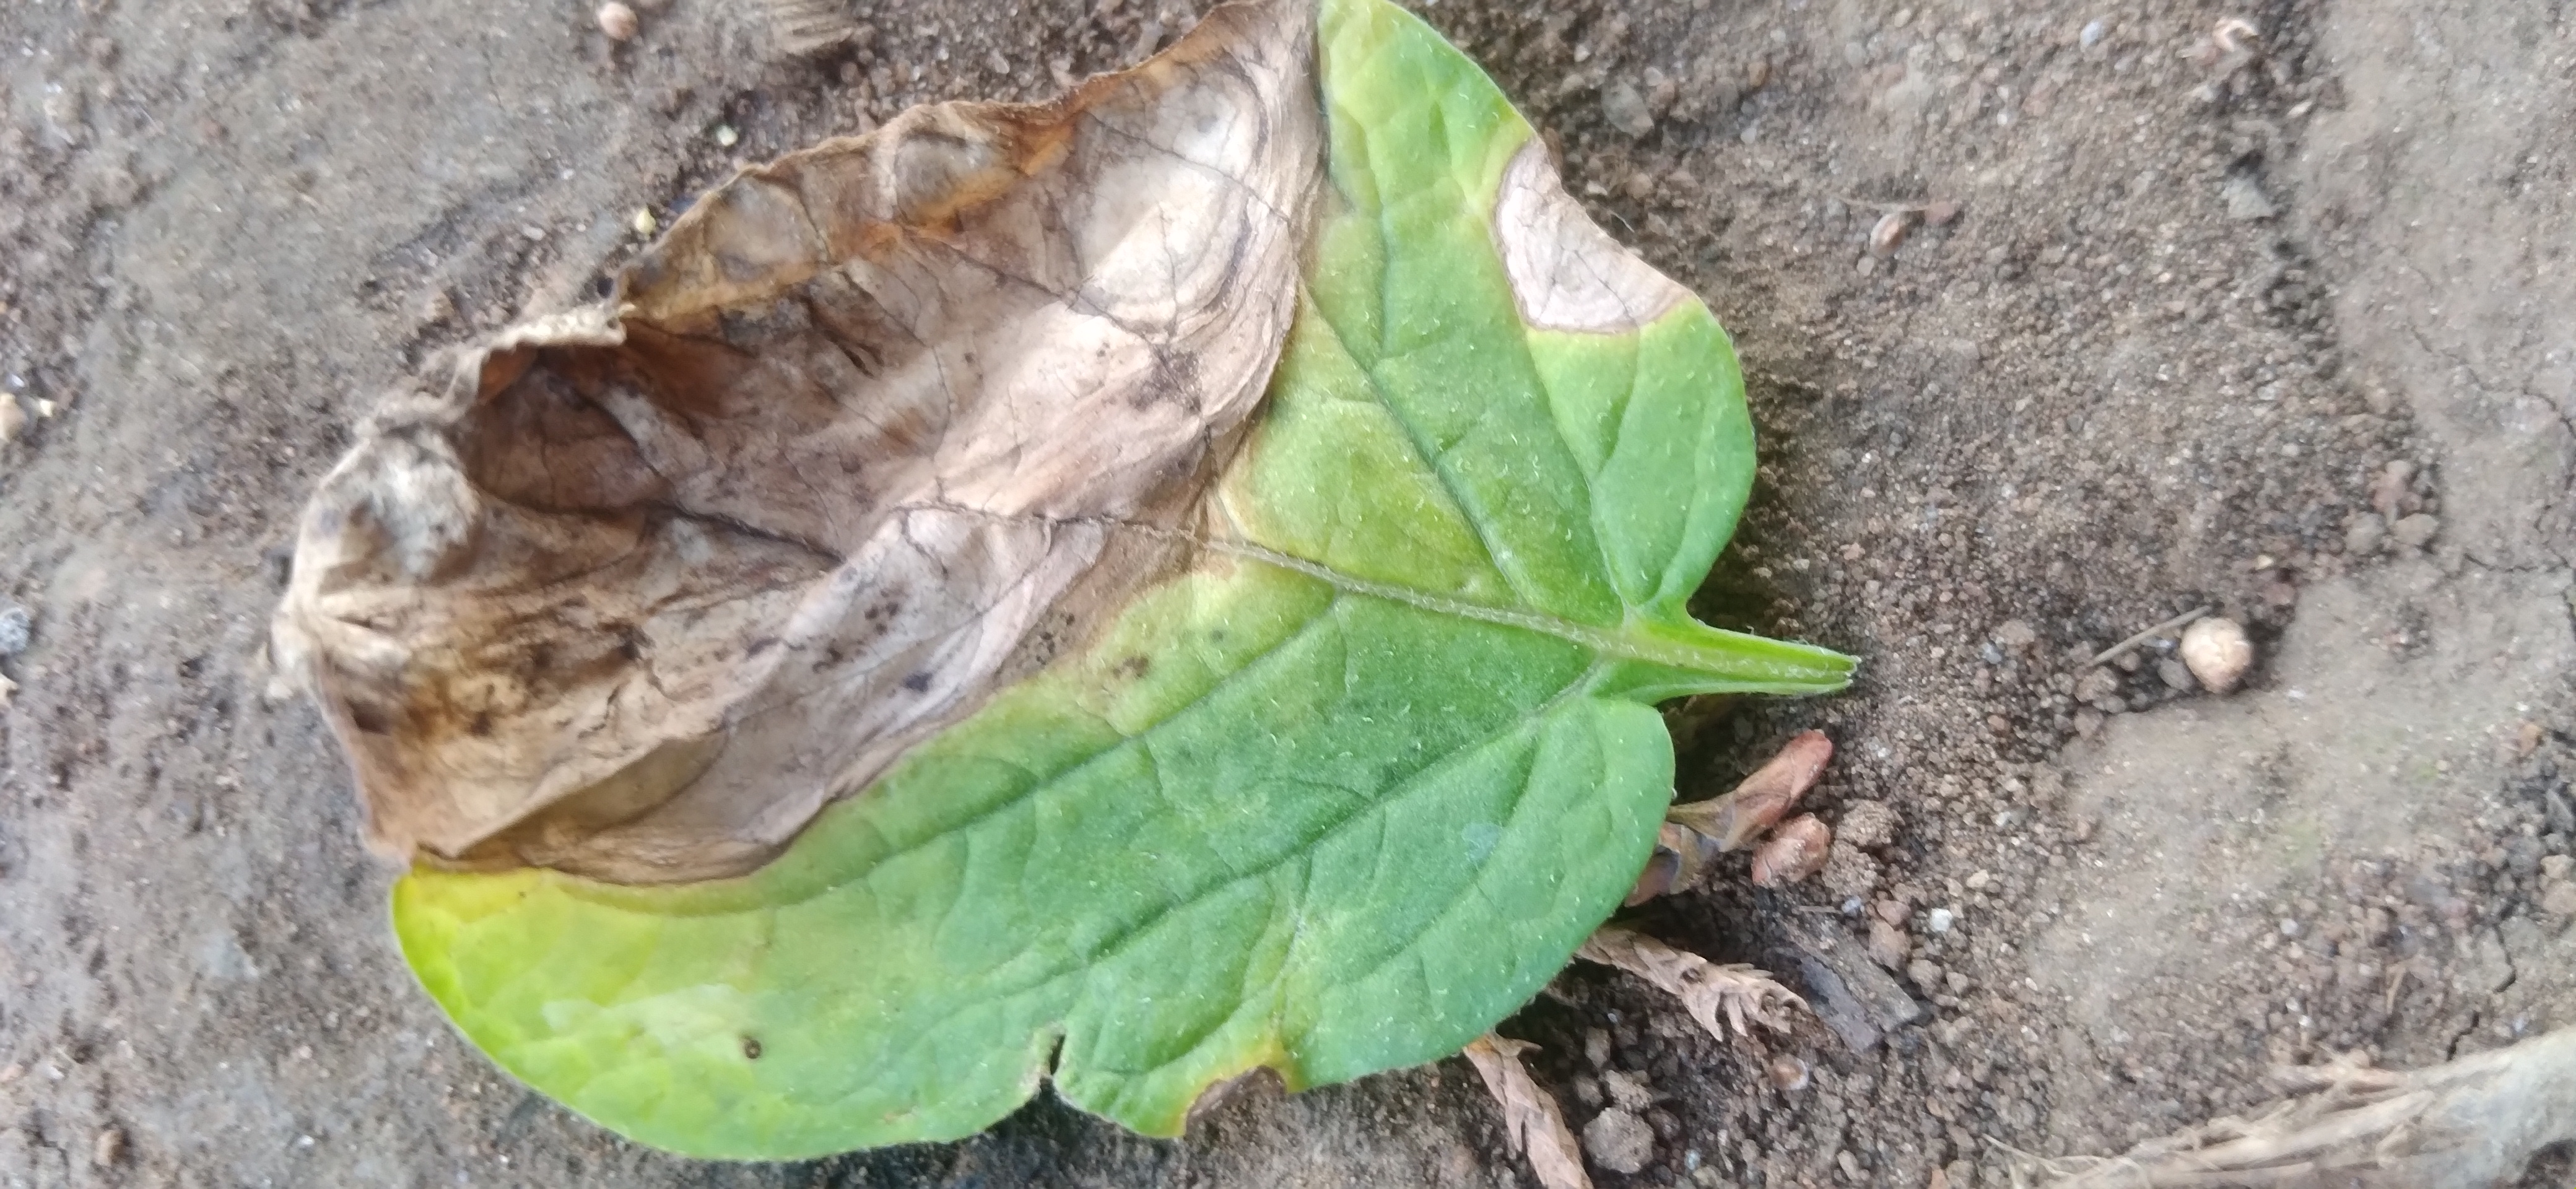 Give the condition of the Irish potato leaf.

early blight
